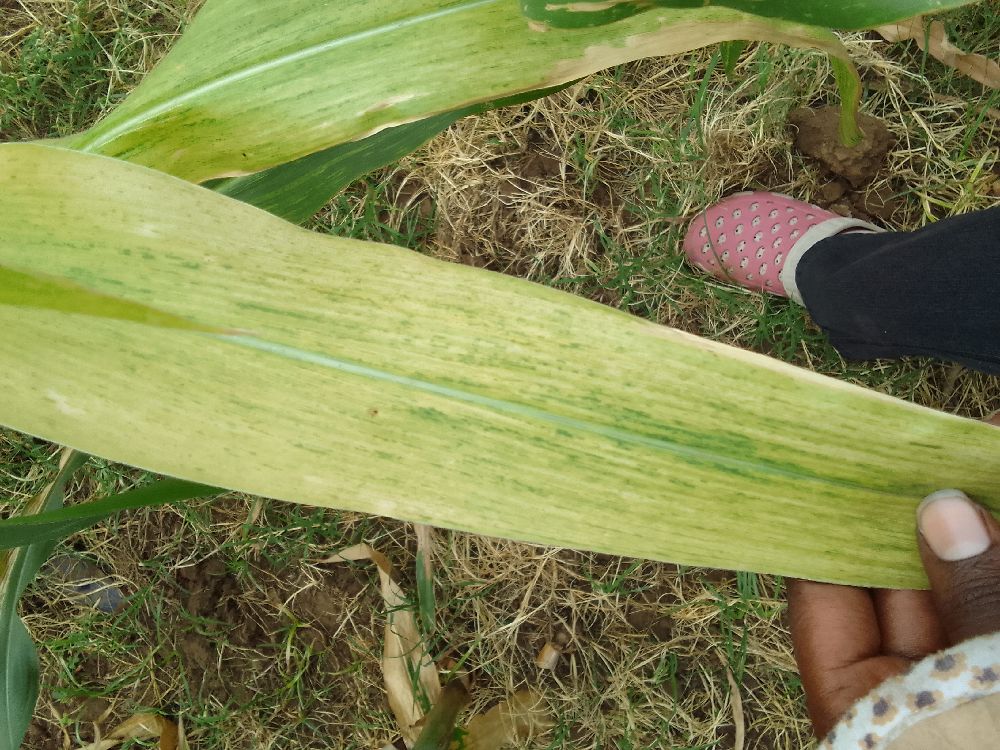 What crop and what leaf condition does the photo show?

maize, maize lethal necrosis
